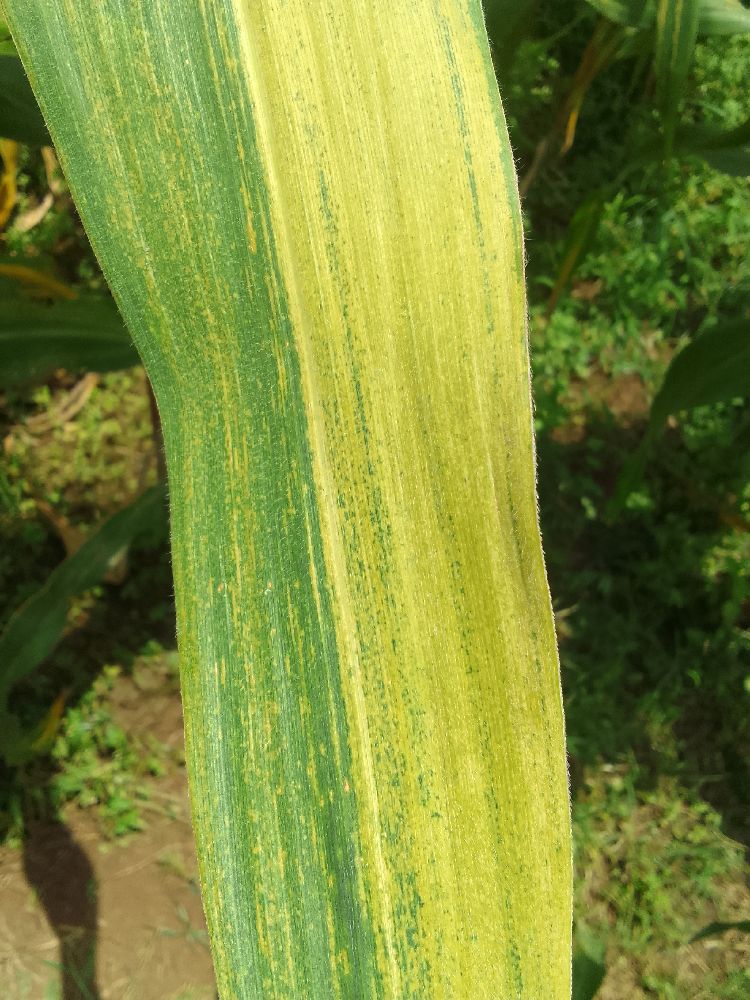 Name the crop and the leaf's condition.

maize, maize lethal necrosis
